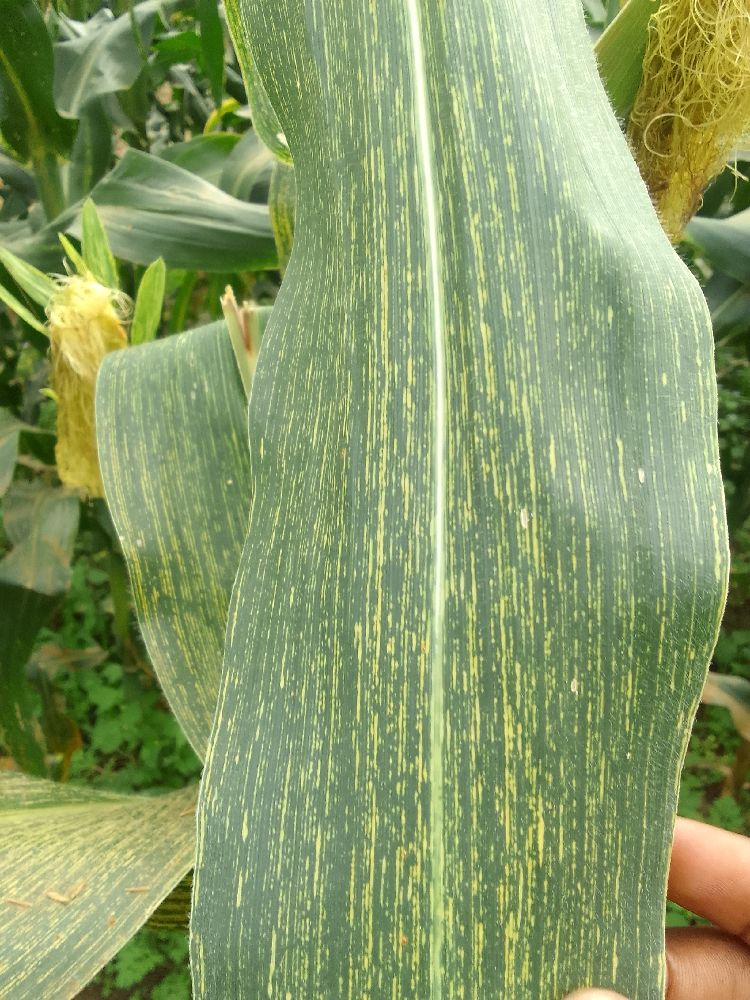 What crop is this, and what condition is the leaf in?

maize, maize streak virus
